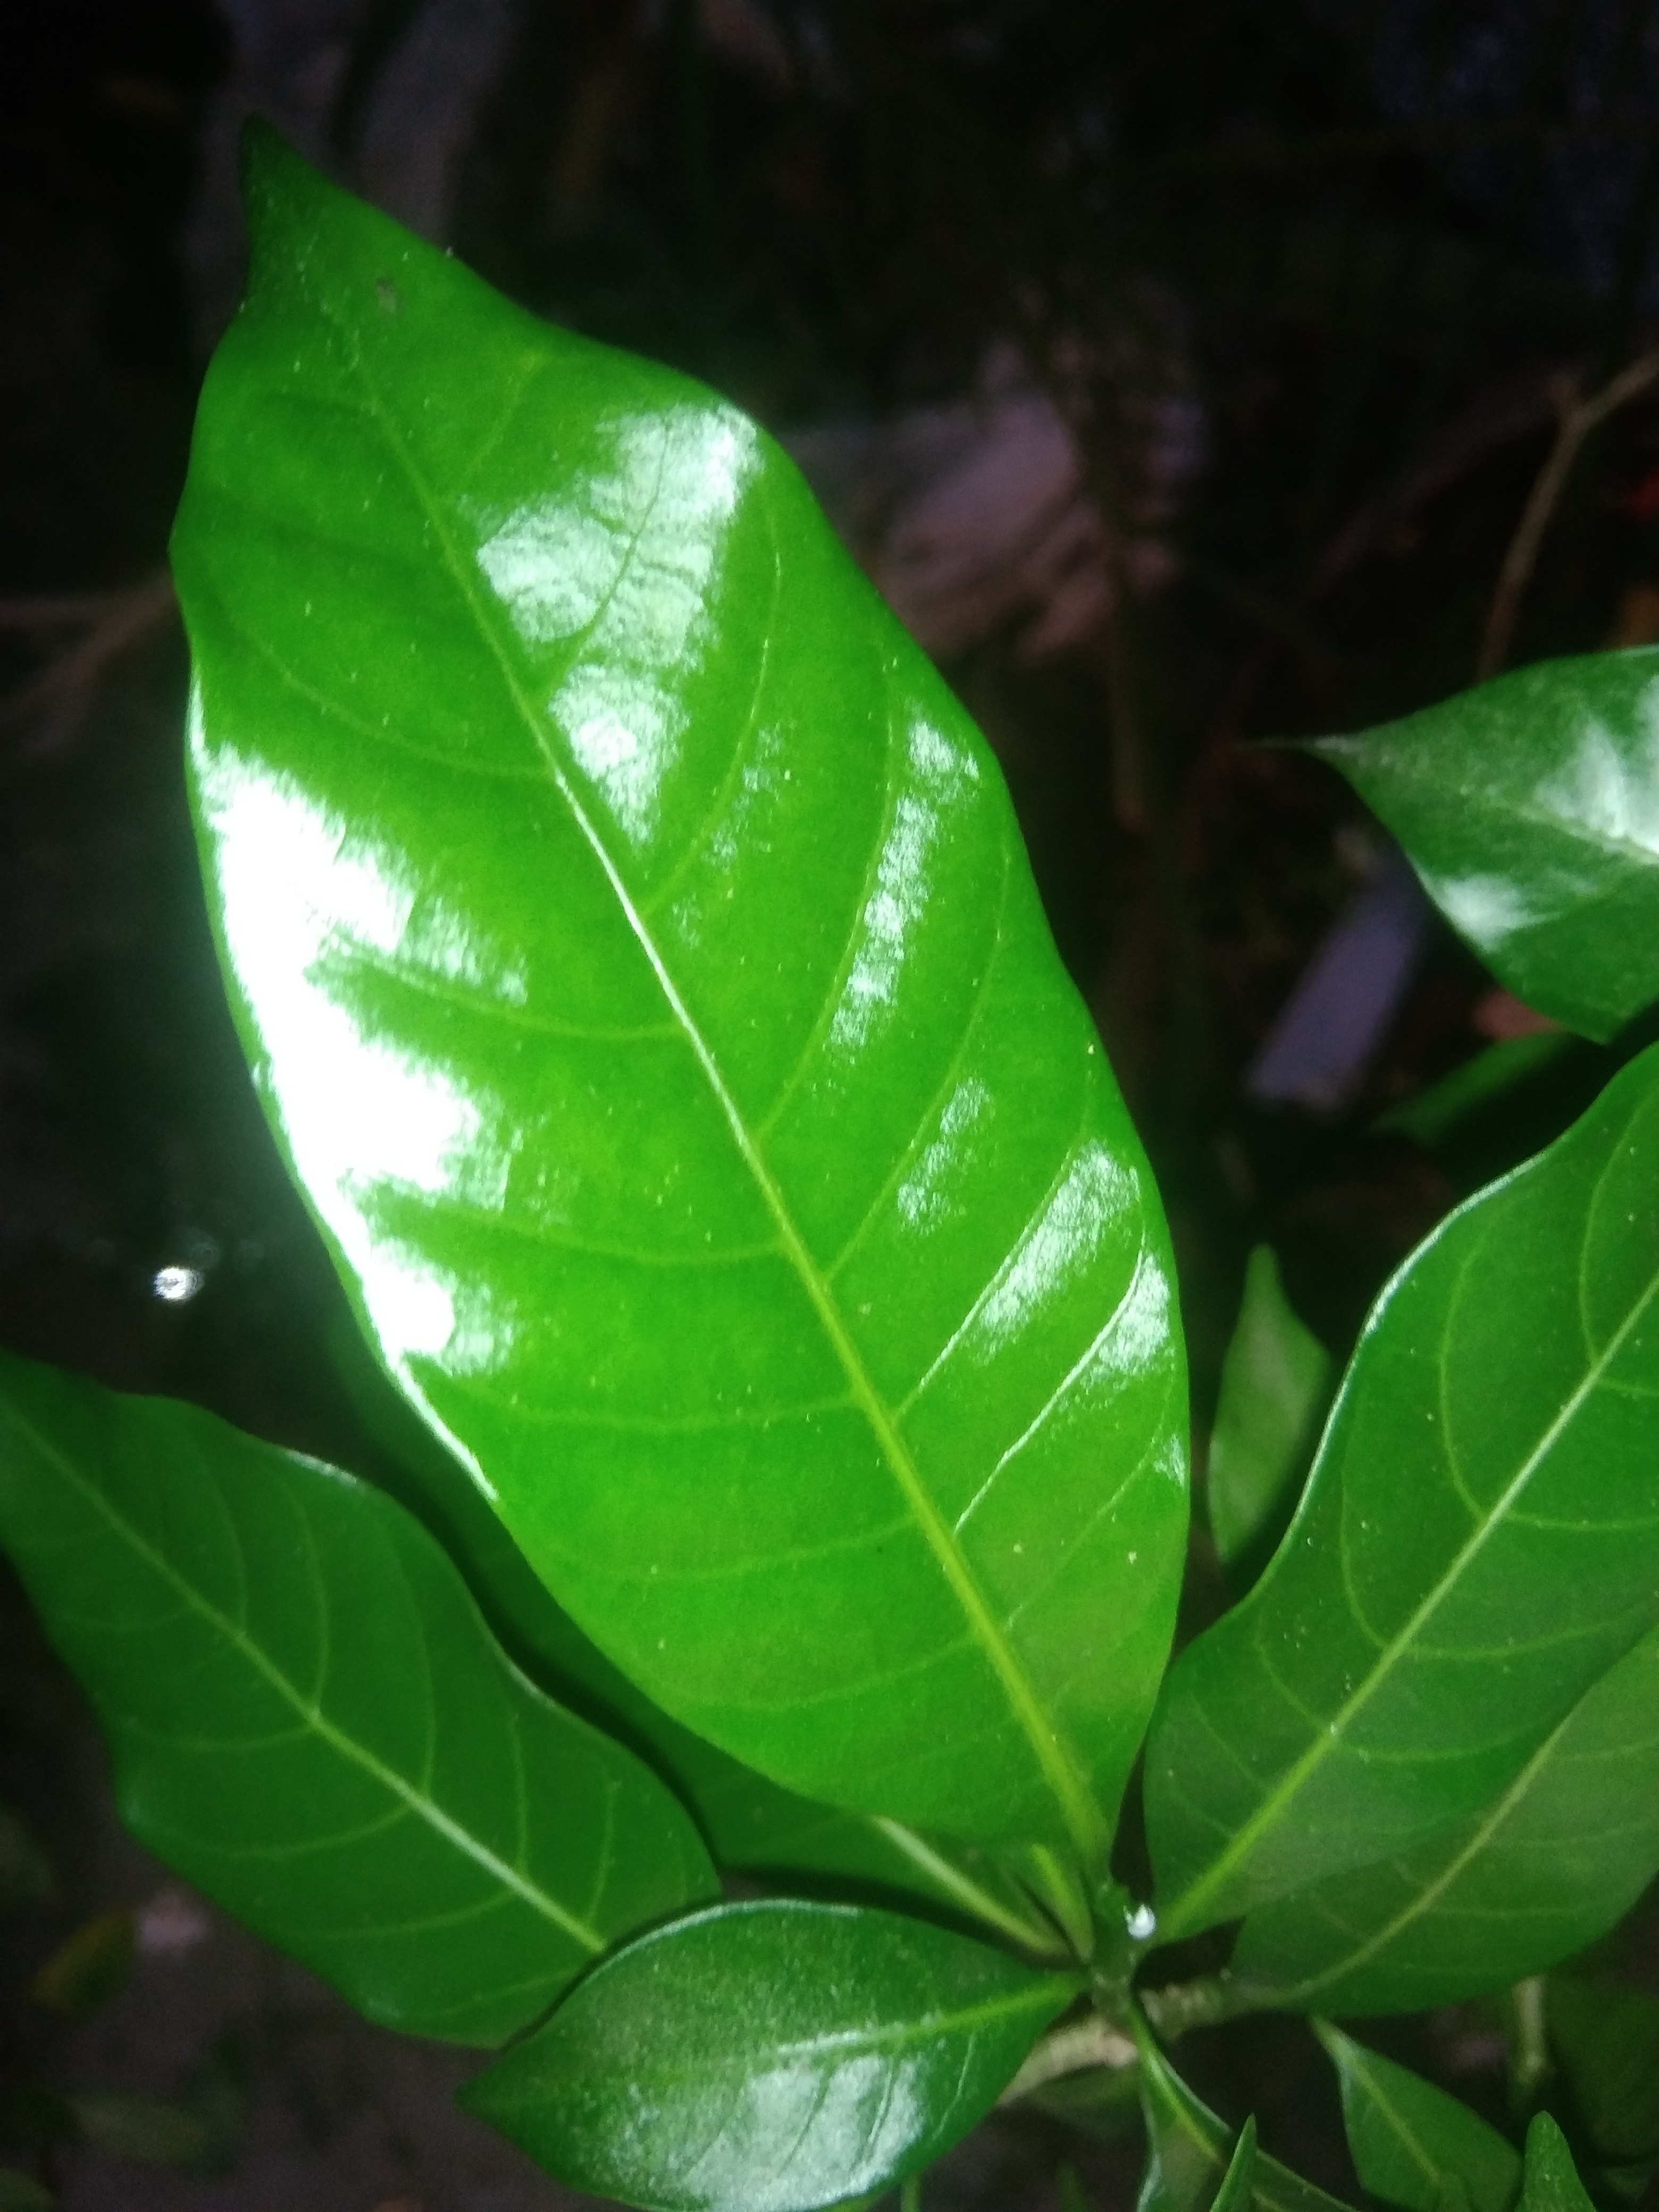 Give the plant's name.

togor
